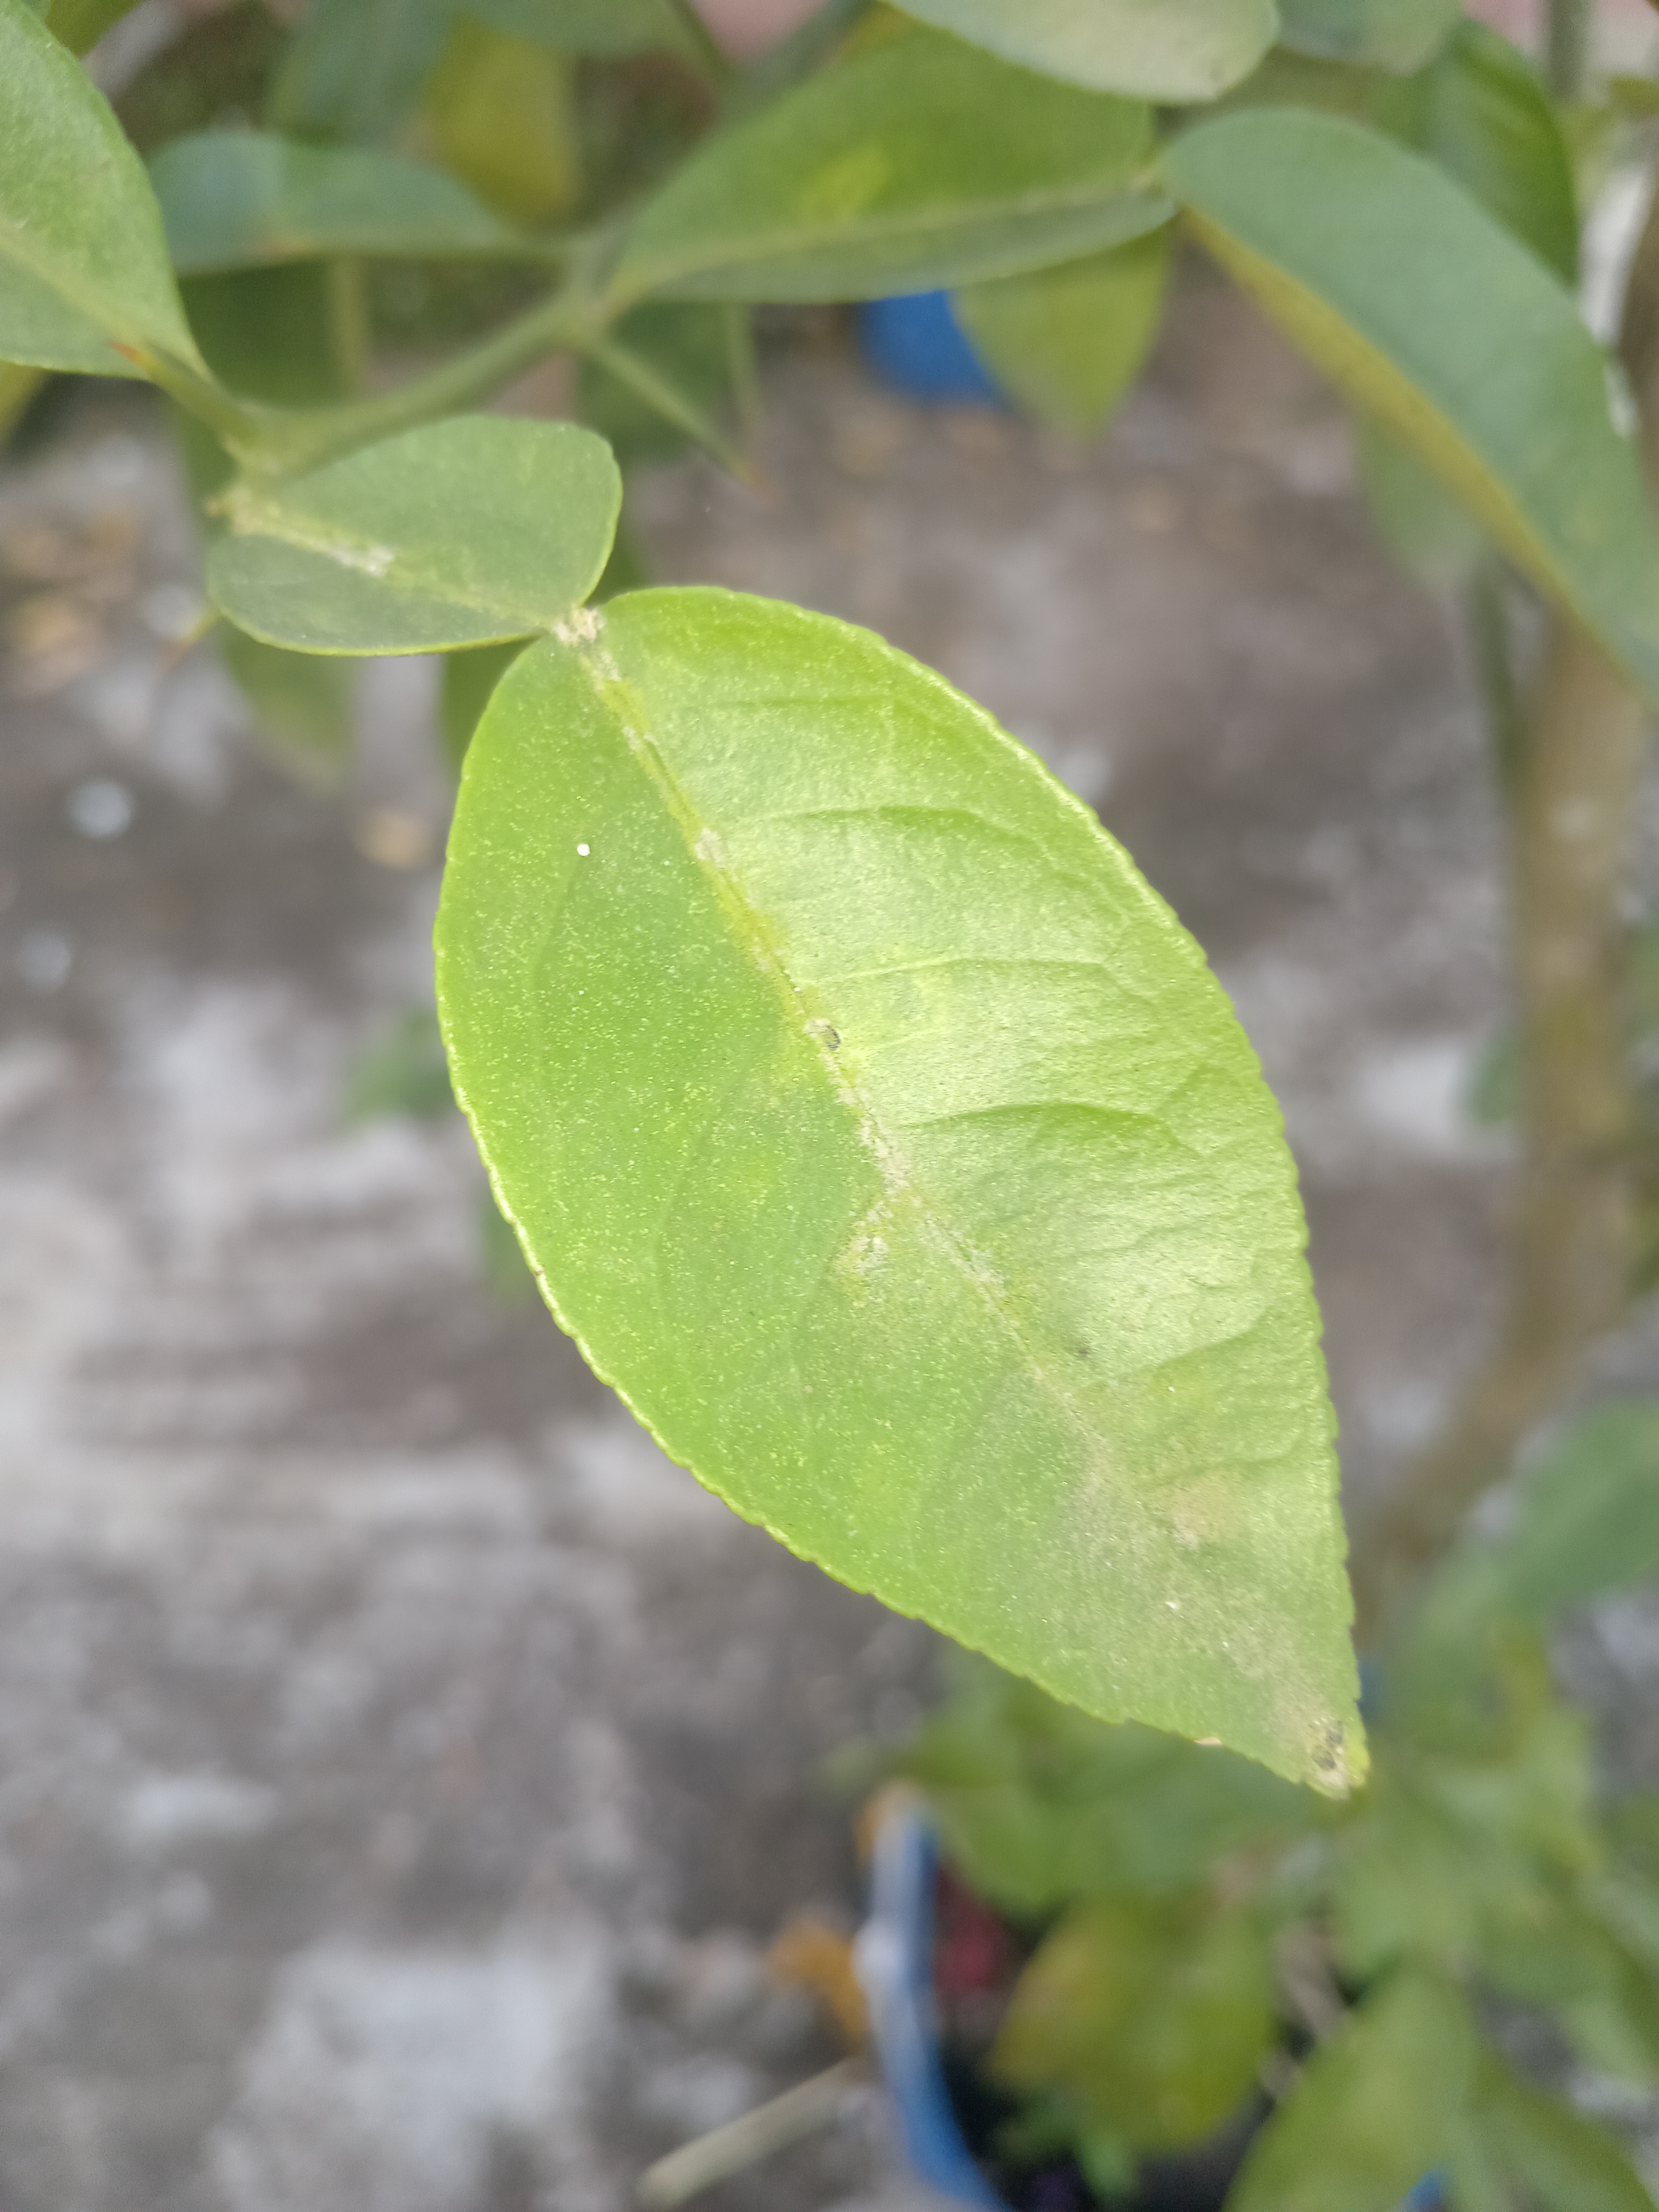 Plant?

lemon
